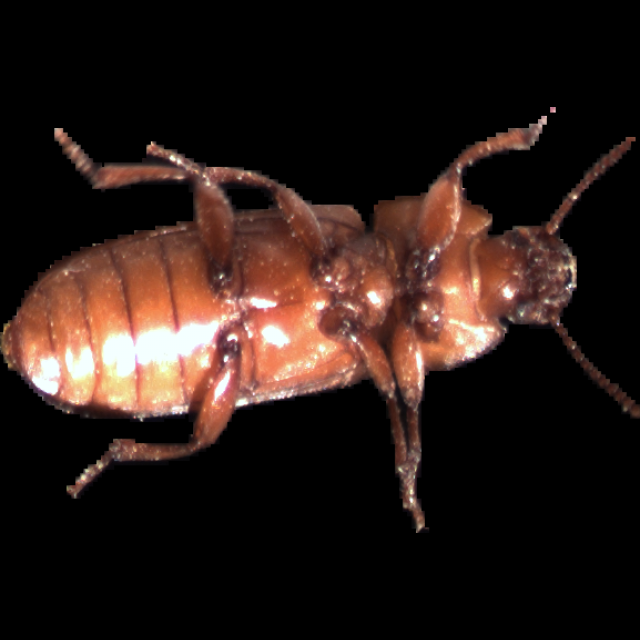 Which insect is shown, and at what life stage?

mealworm beetle
